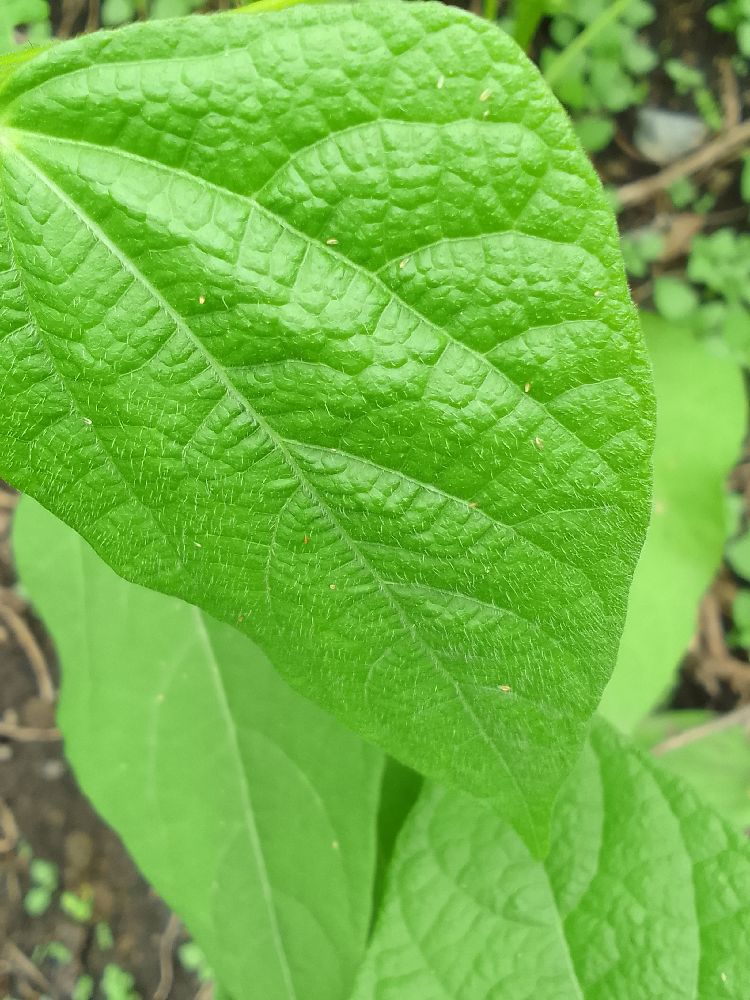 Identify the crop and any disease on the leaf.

common bean, healthy
